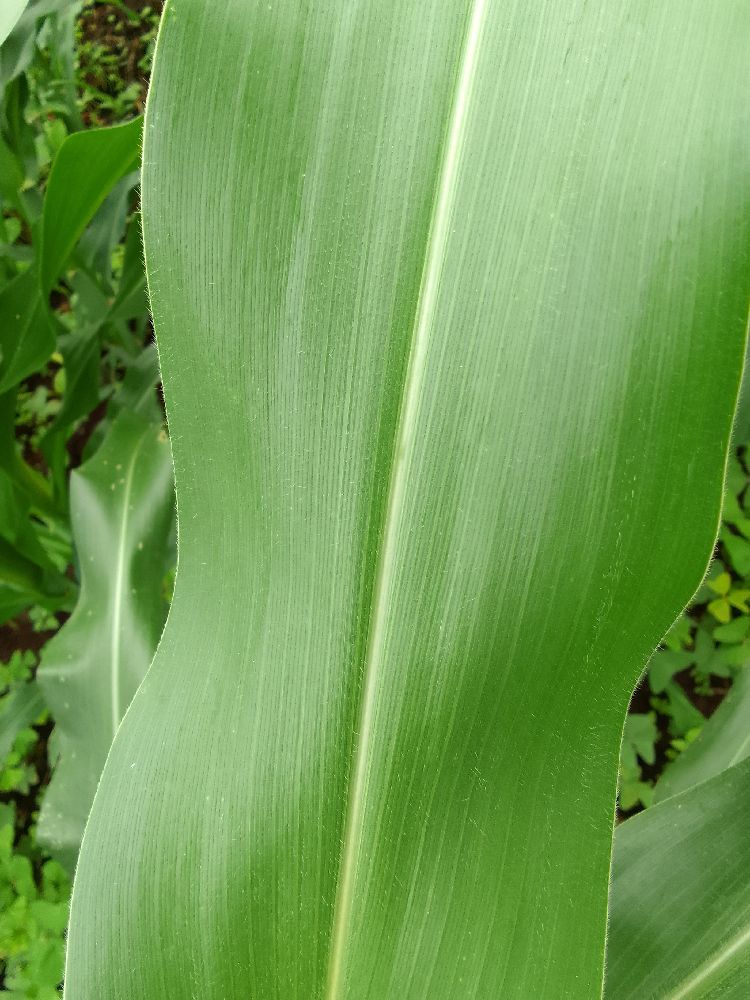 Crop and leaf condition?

maize, healthy
